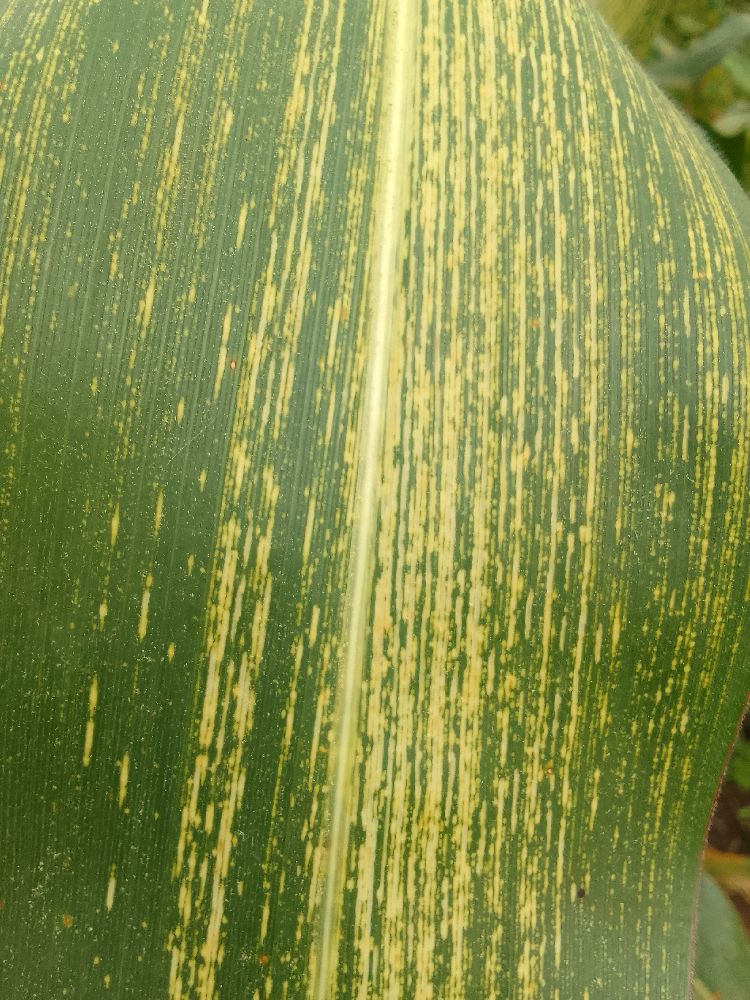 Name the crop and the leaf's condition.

maize, maize streak virus
